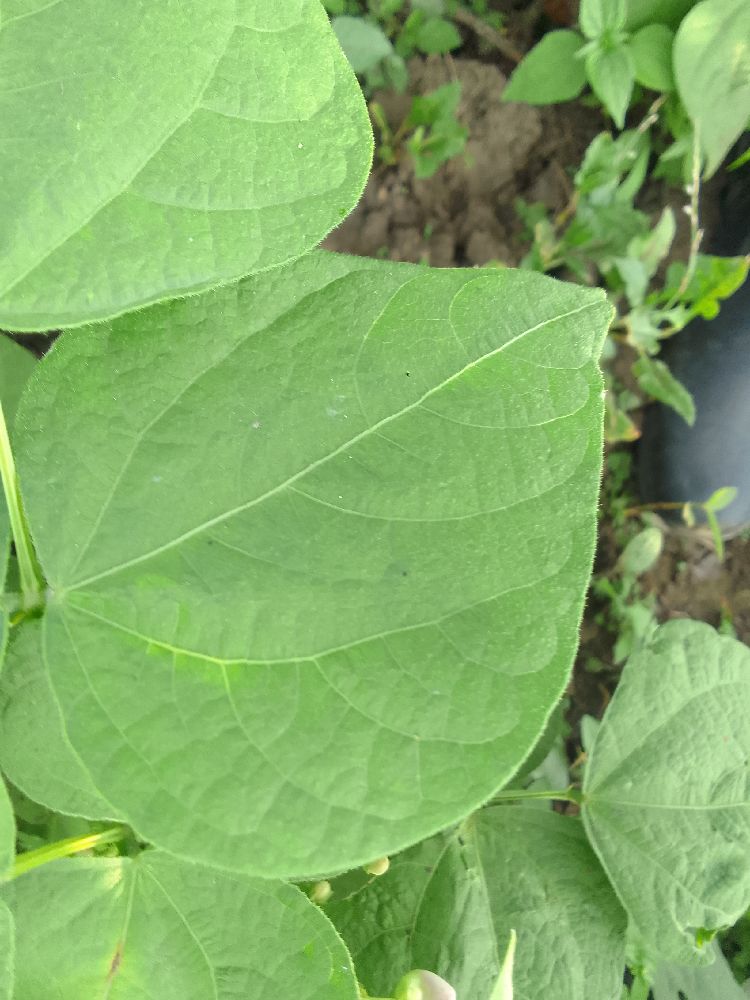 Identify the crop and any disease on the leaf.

common bean, healthy
